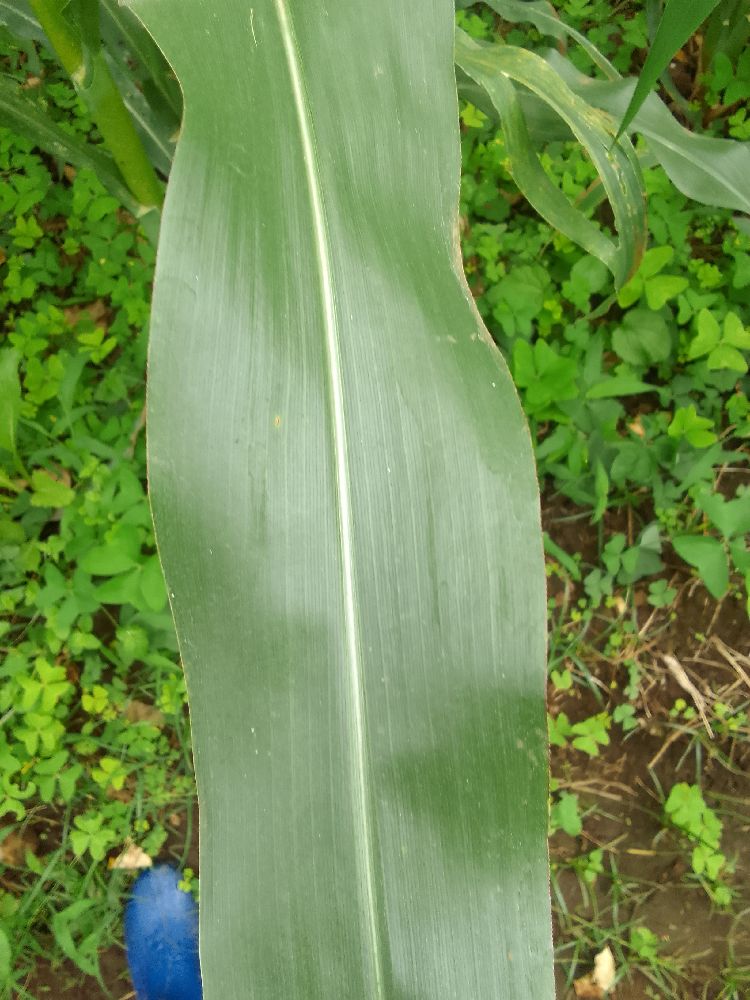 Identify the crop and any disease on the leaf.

maize, healthy
